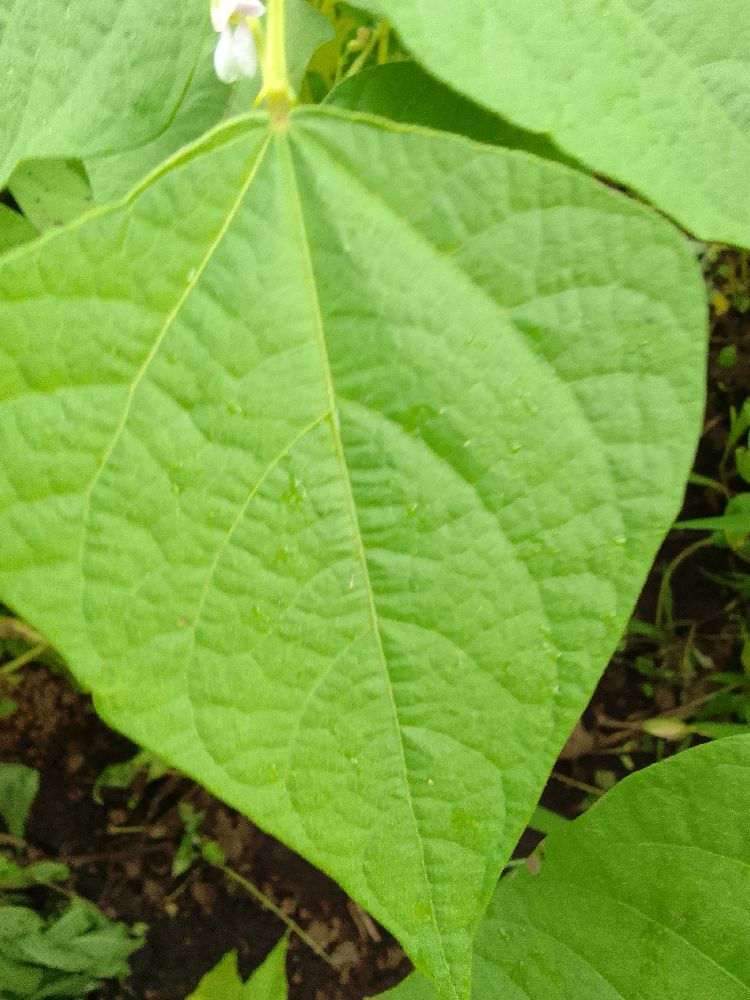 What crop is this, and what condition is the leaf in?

common bean, healthy
